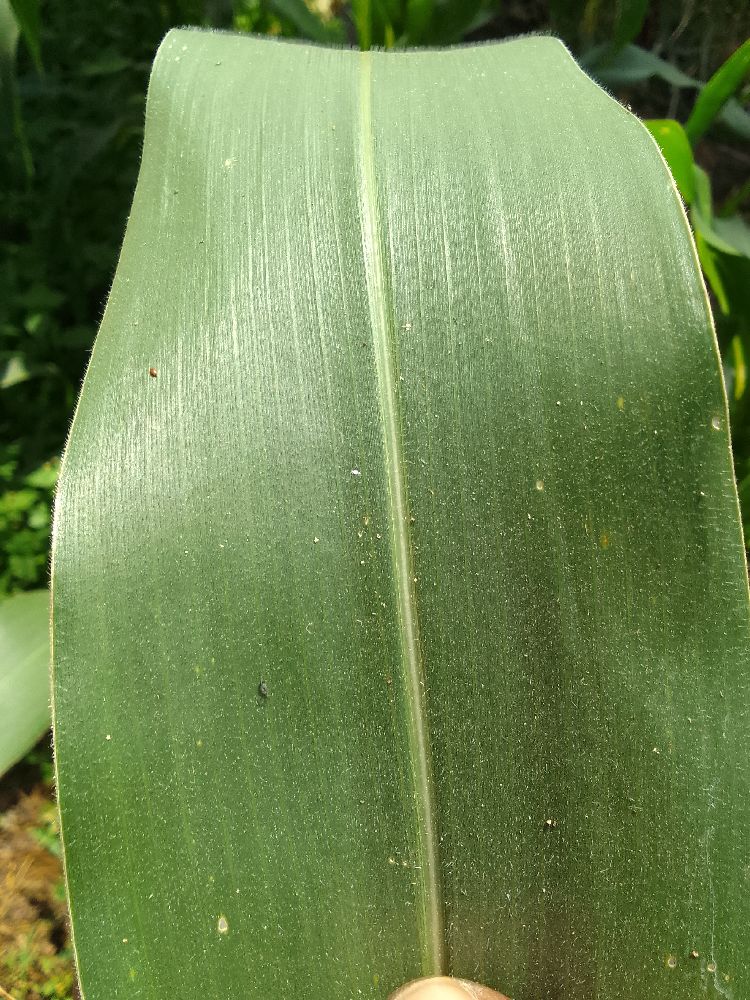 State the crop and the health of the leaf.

maize, healthy
